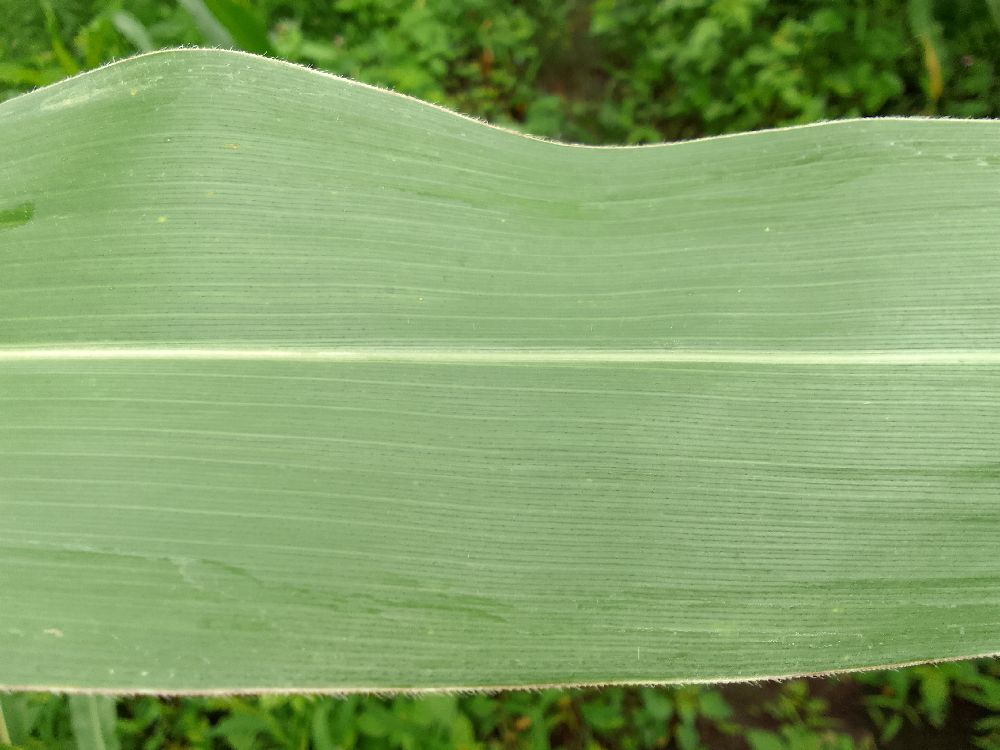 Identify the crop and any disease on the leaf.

maize, healthy
